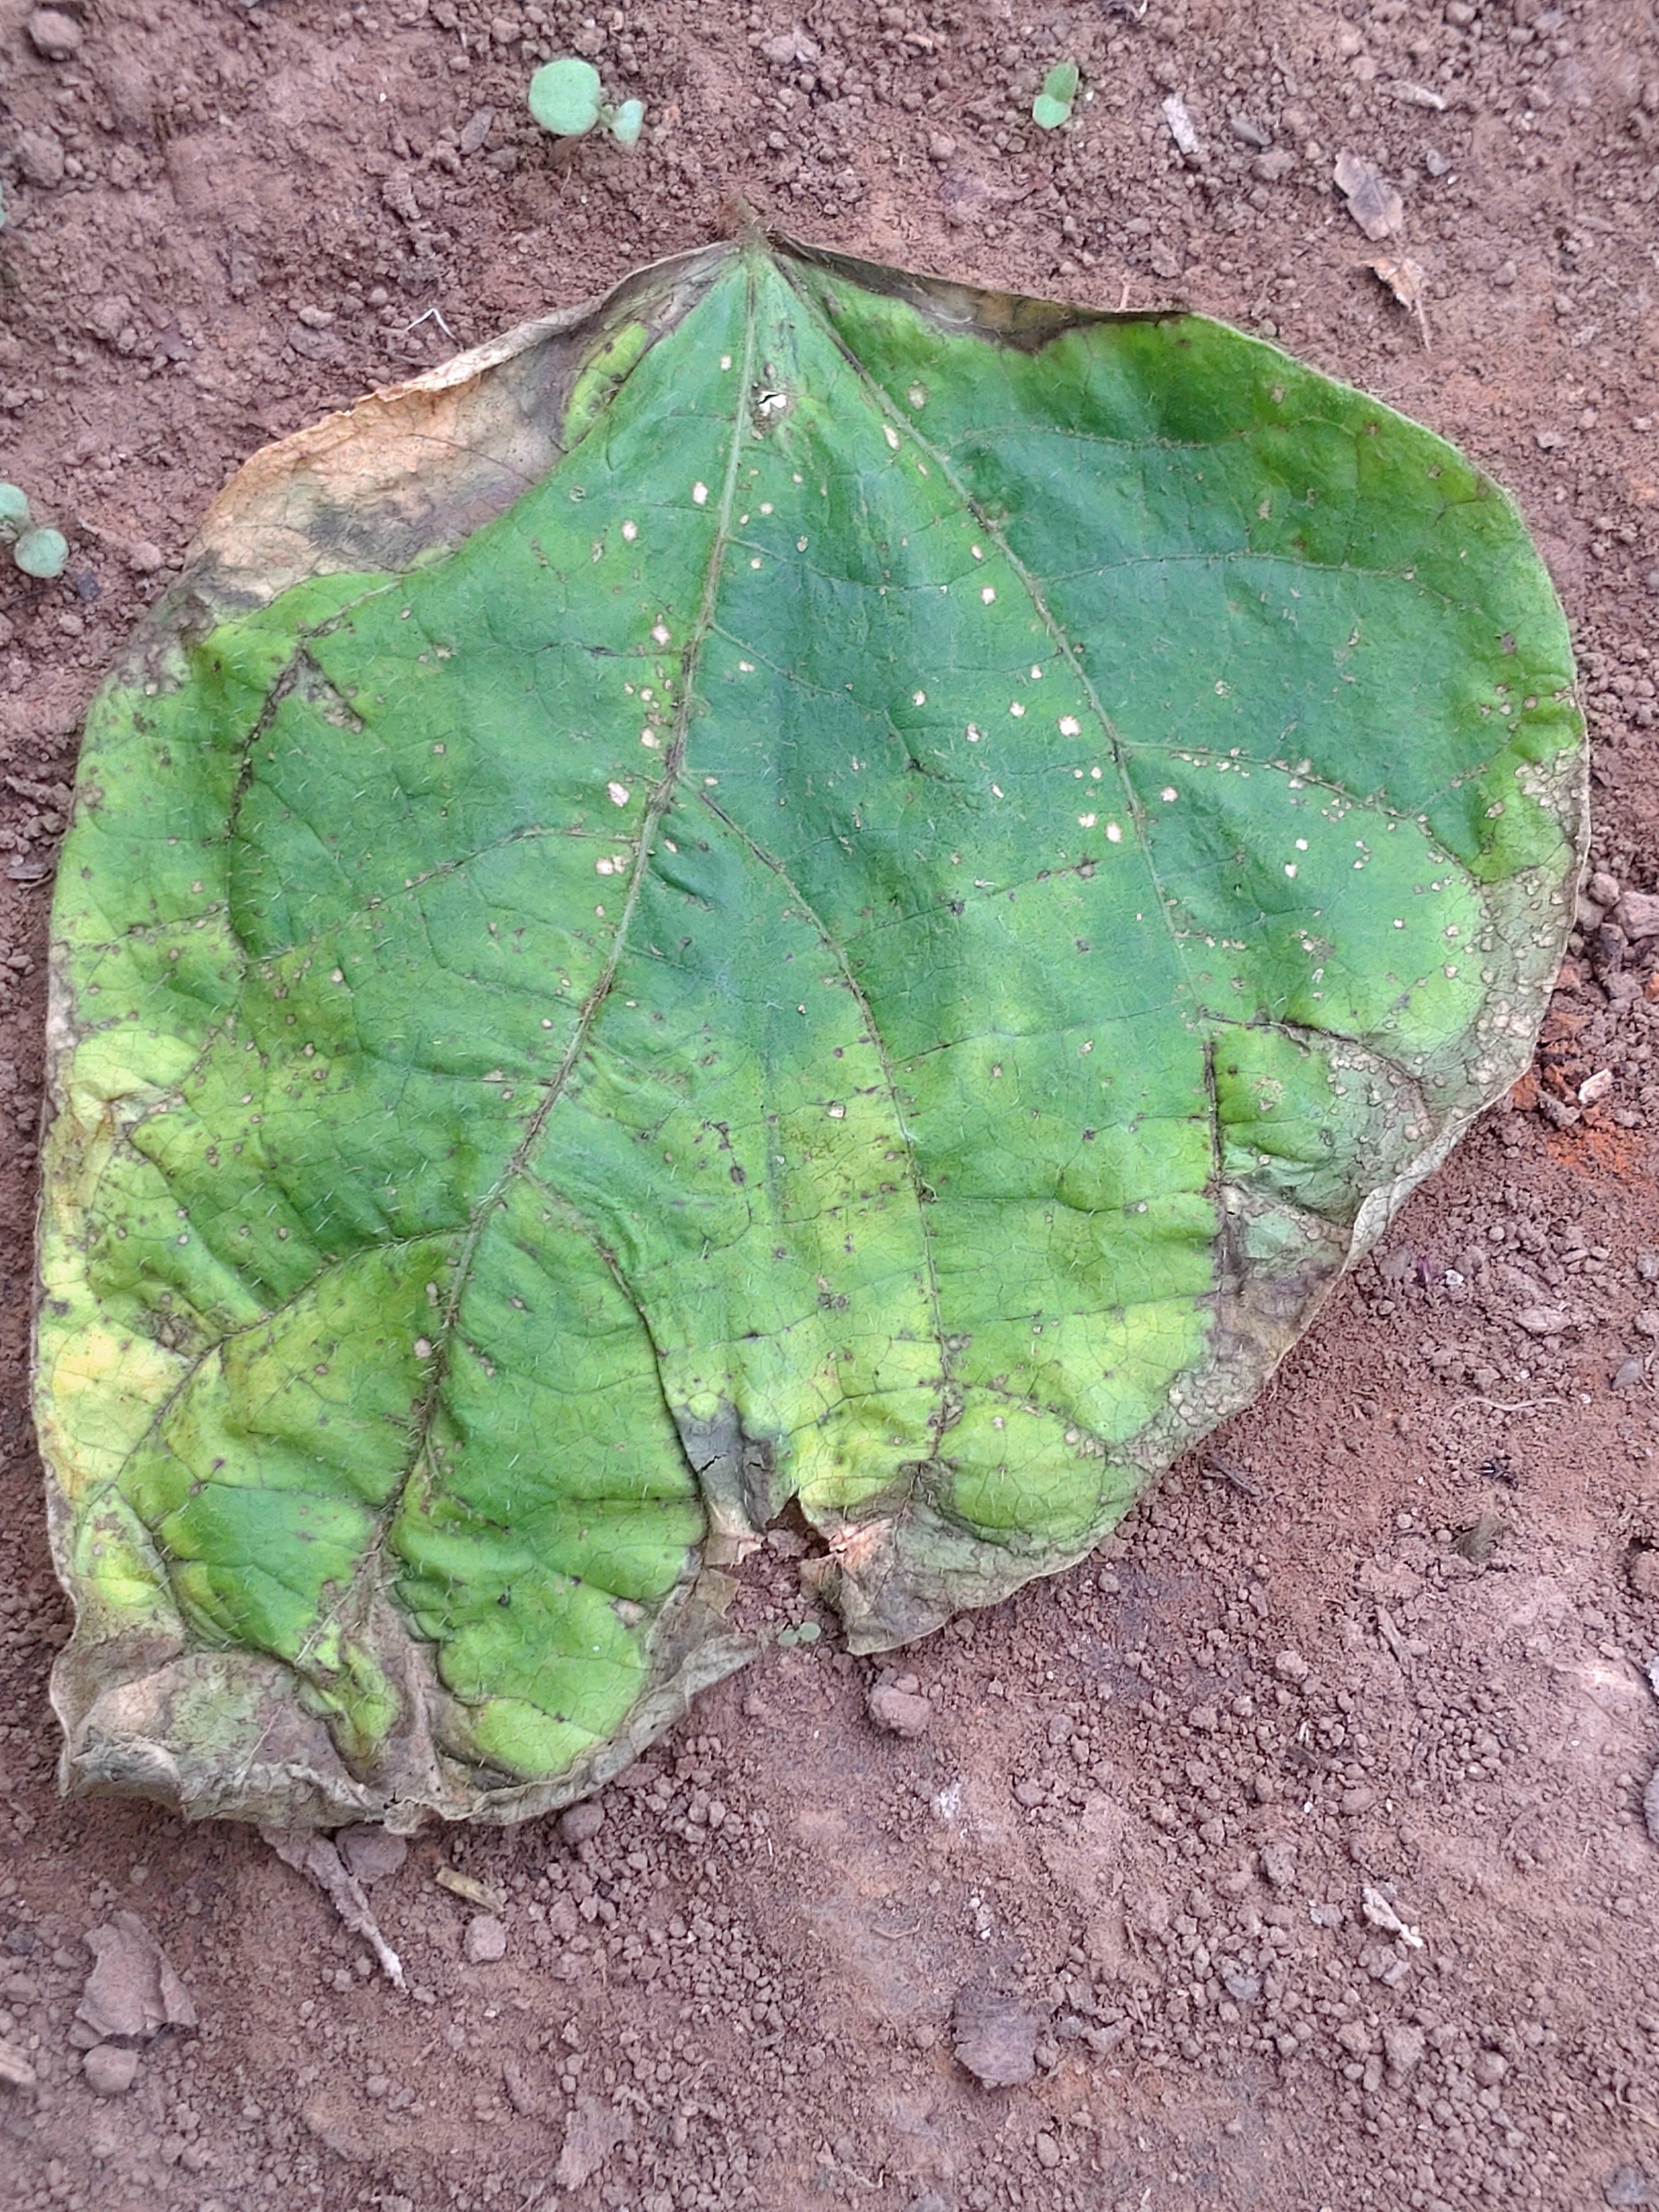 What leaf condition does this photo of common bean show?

anthracnose
